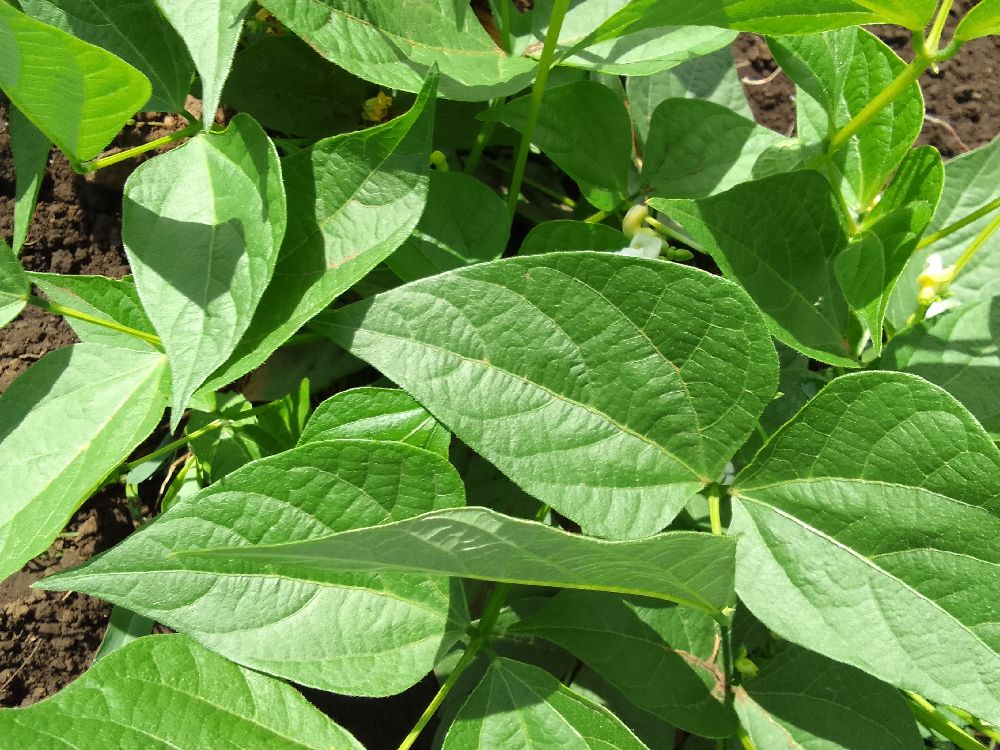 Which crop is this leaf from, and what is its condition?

common bean, healthy
